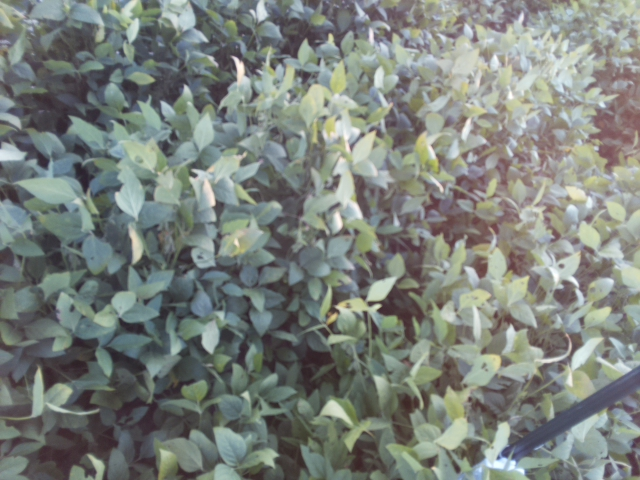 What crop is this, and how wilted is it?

soybean, slight leaflet or petiole turgor loss in upper canopy
